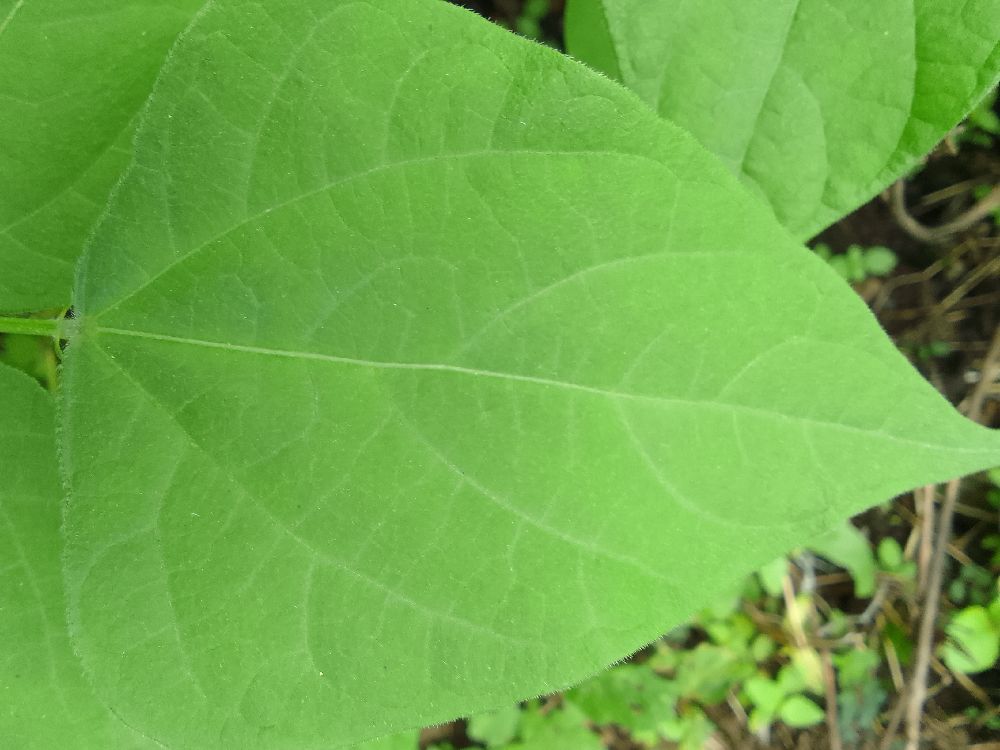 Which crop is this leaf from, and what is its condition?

common bean, healthy
